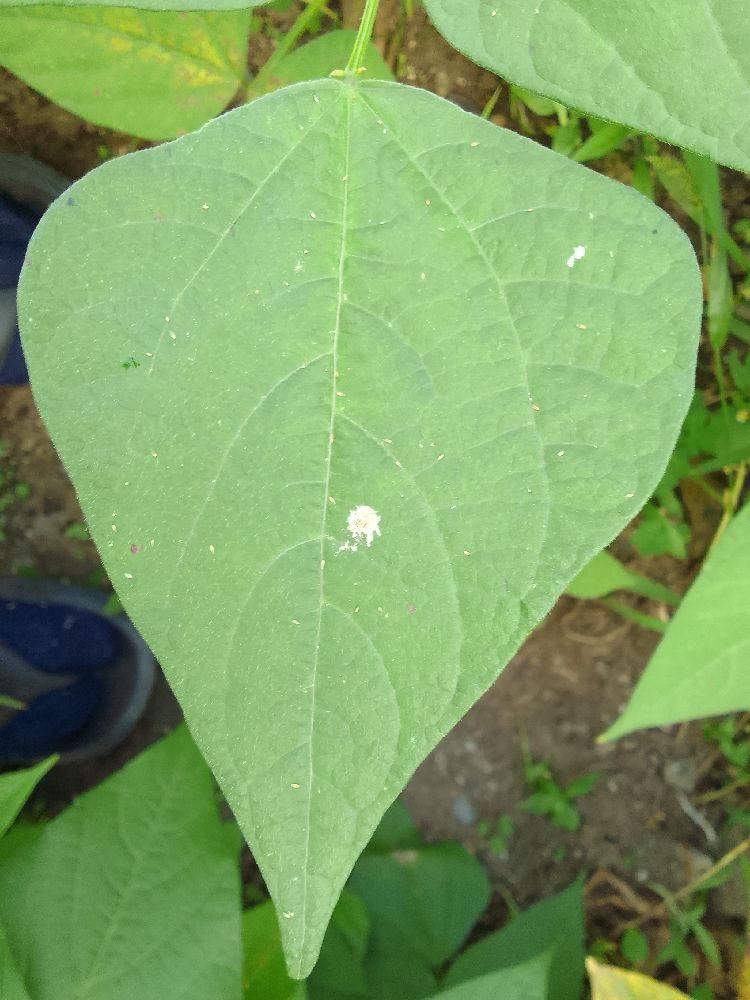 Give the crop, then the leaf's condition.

common bean, healthy
